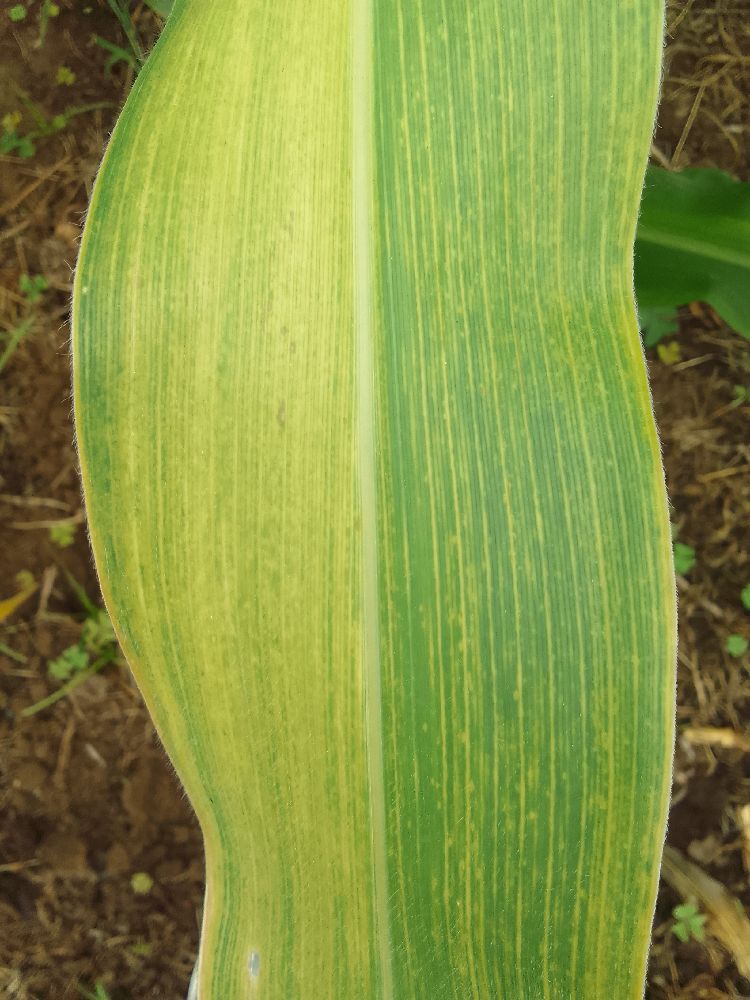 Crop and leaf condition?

maize, maize lethal necrosis
